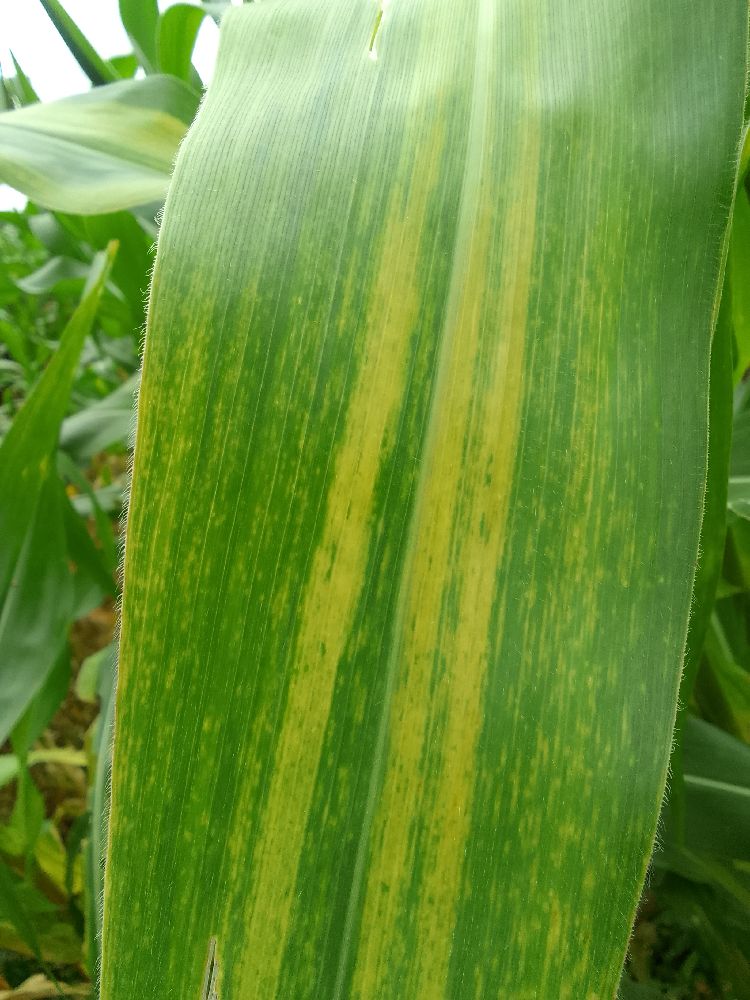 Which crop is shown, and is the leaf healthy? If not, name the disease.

maize, maize lethal necrosis
